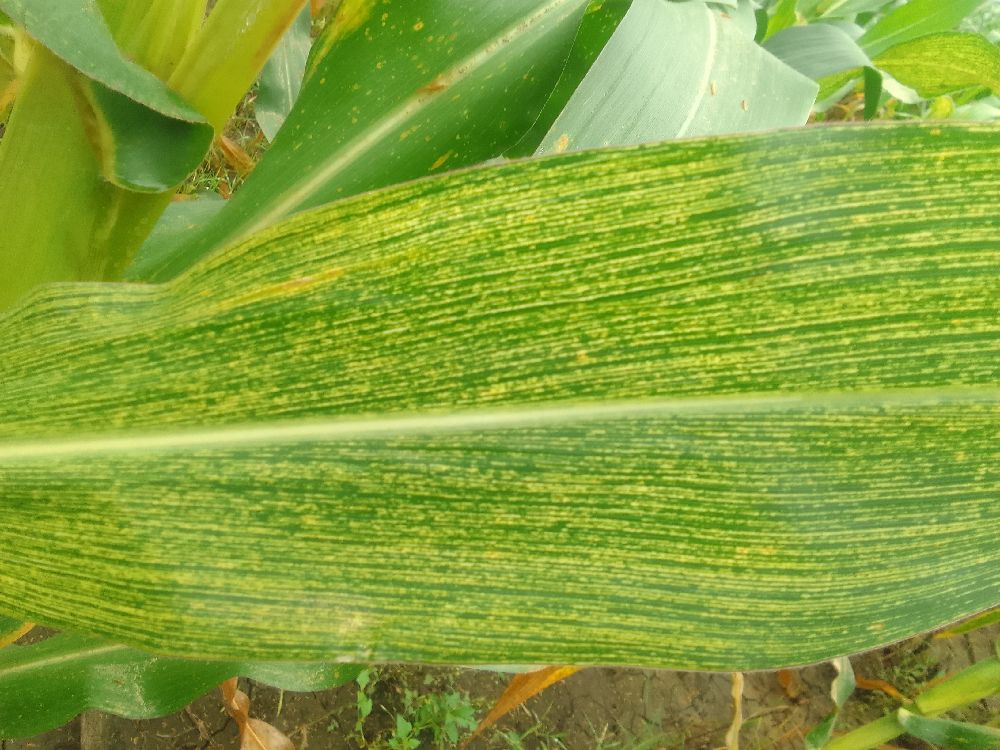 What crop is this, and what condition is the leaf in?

maize, maize streak virus
